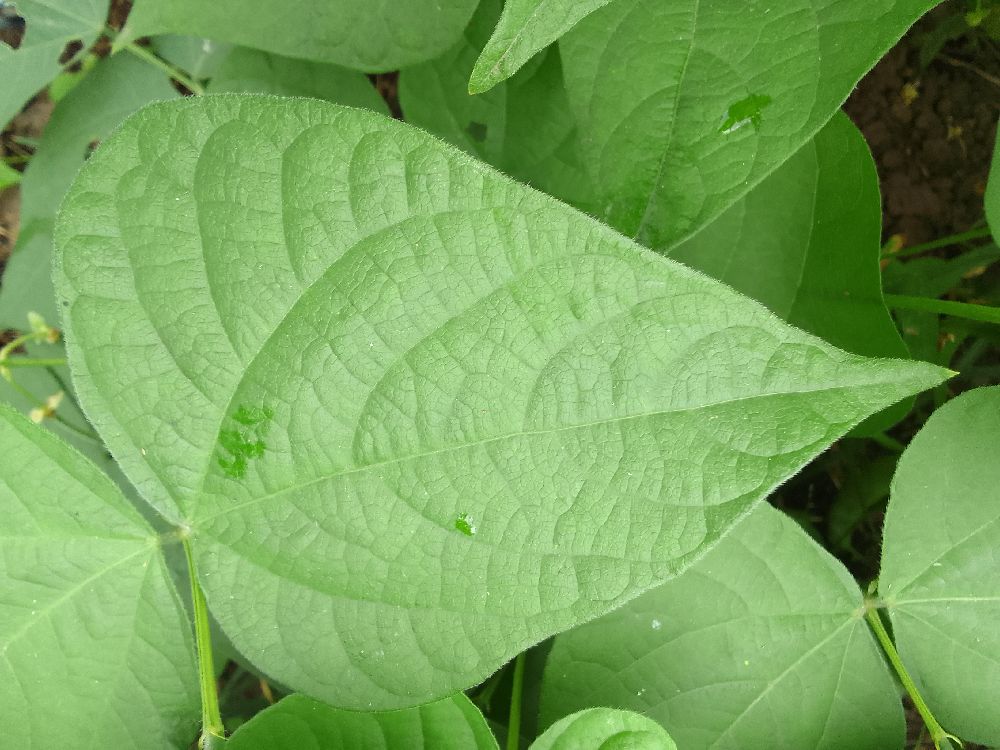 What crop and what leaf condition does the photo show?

common bean, healthy
